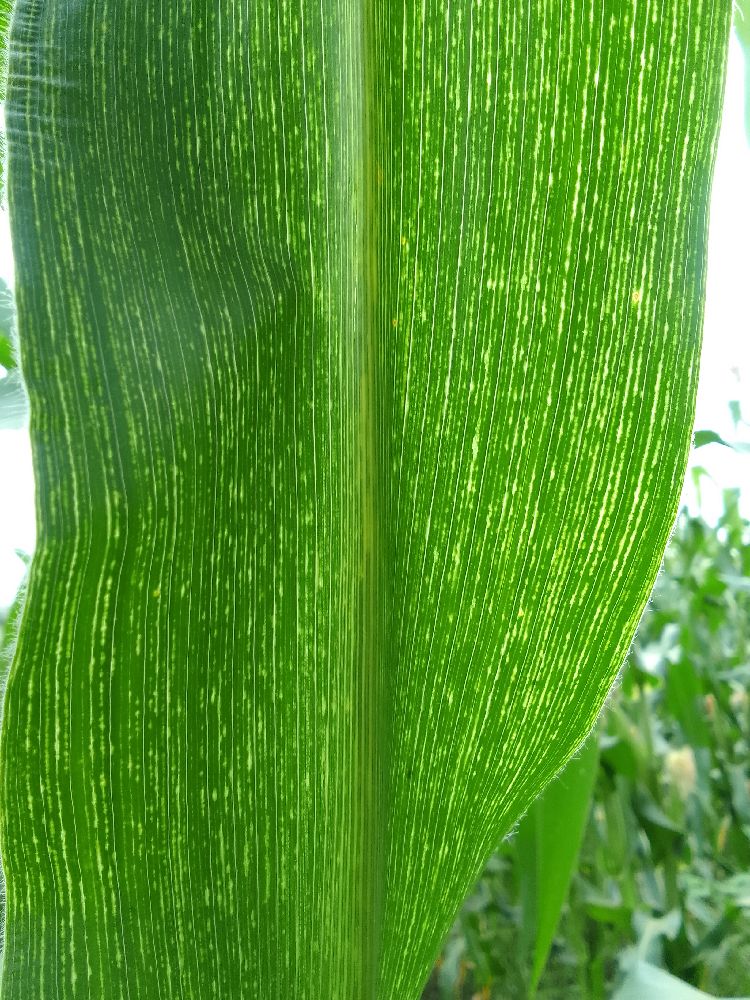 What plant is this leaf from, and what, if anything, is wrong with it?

maize, maize streak virus
